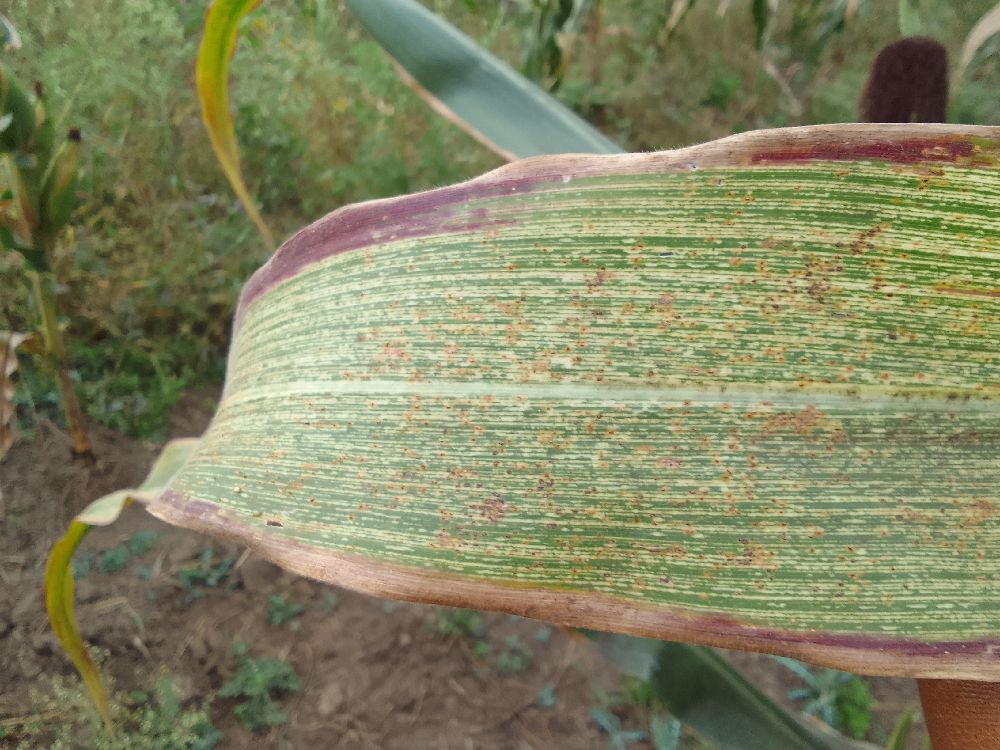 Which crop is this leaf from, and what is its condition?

maize, maize streak virus
